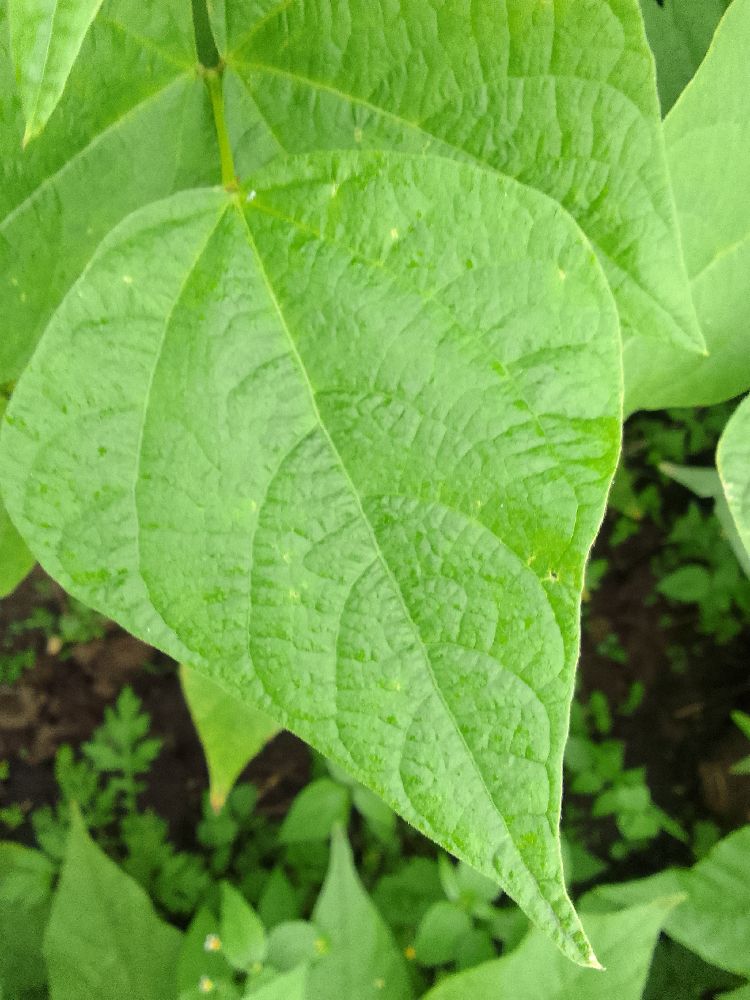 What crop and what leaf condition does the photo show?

common bean, healthy
